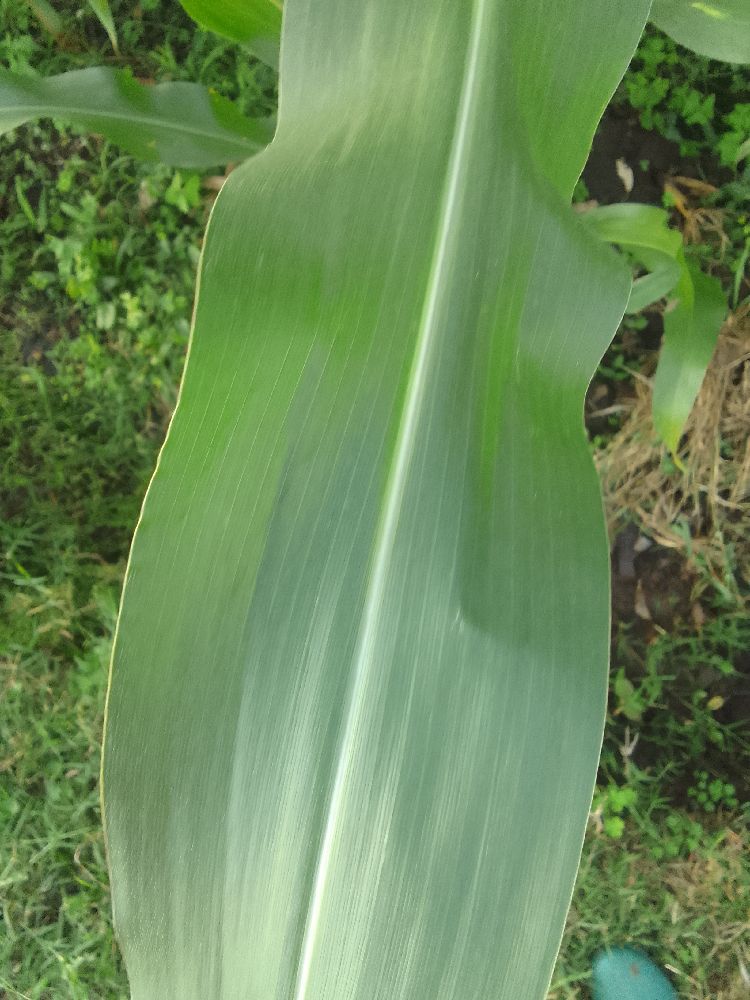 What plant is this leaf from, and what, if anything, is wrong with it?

maize, healthy
